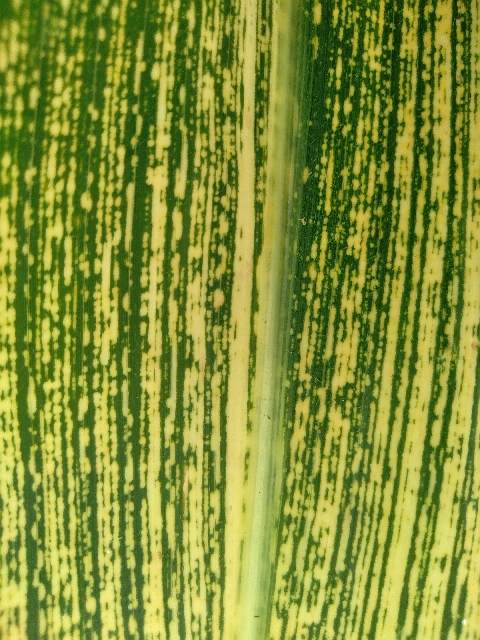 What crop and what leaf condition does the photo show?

maize, maize streak virus
